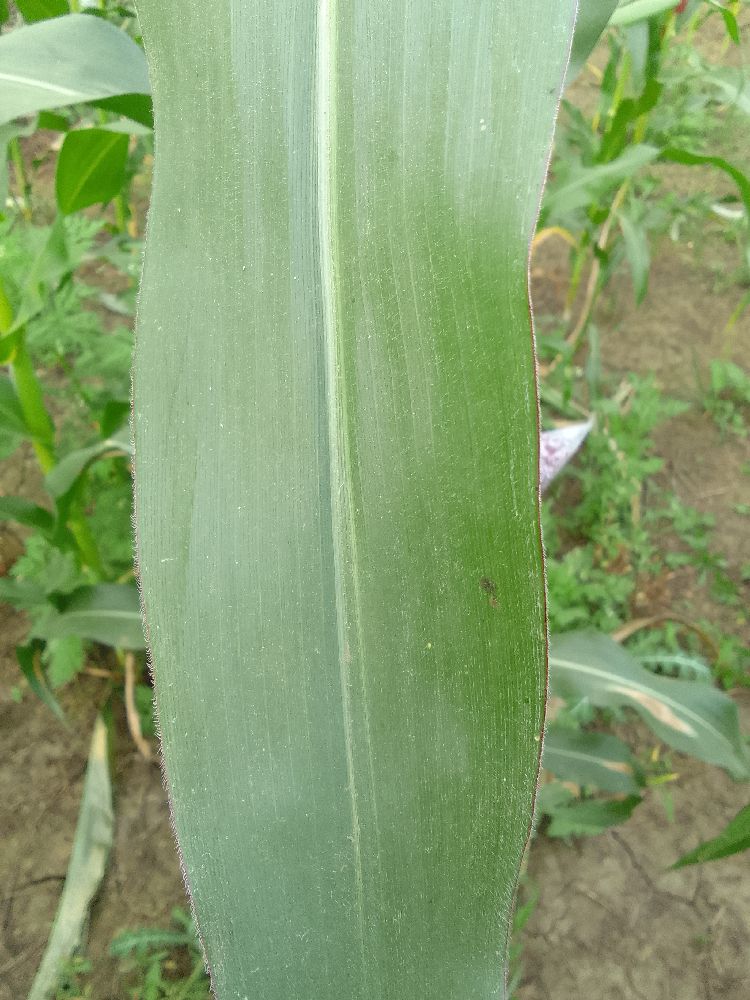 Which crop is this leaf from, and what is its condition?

maize, healthy
